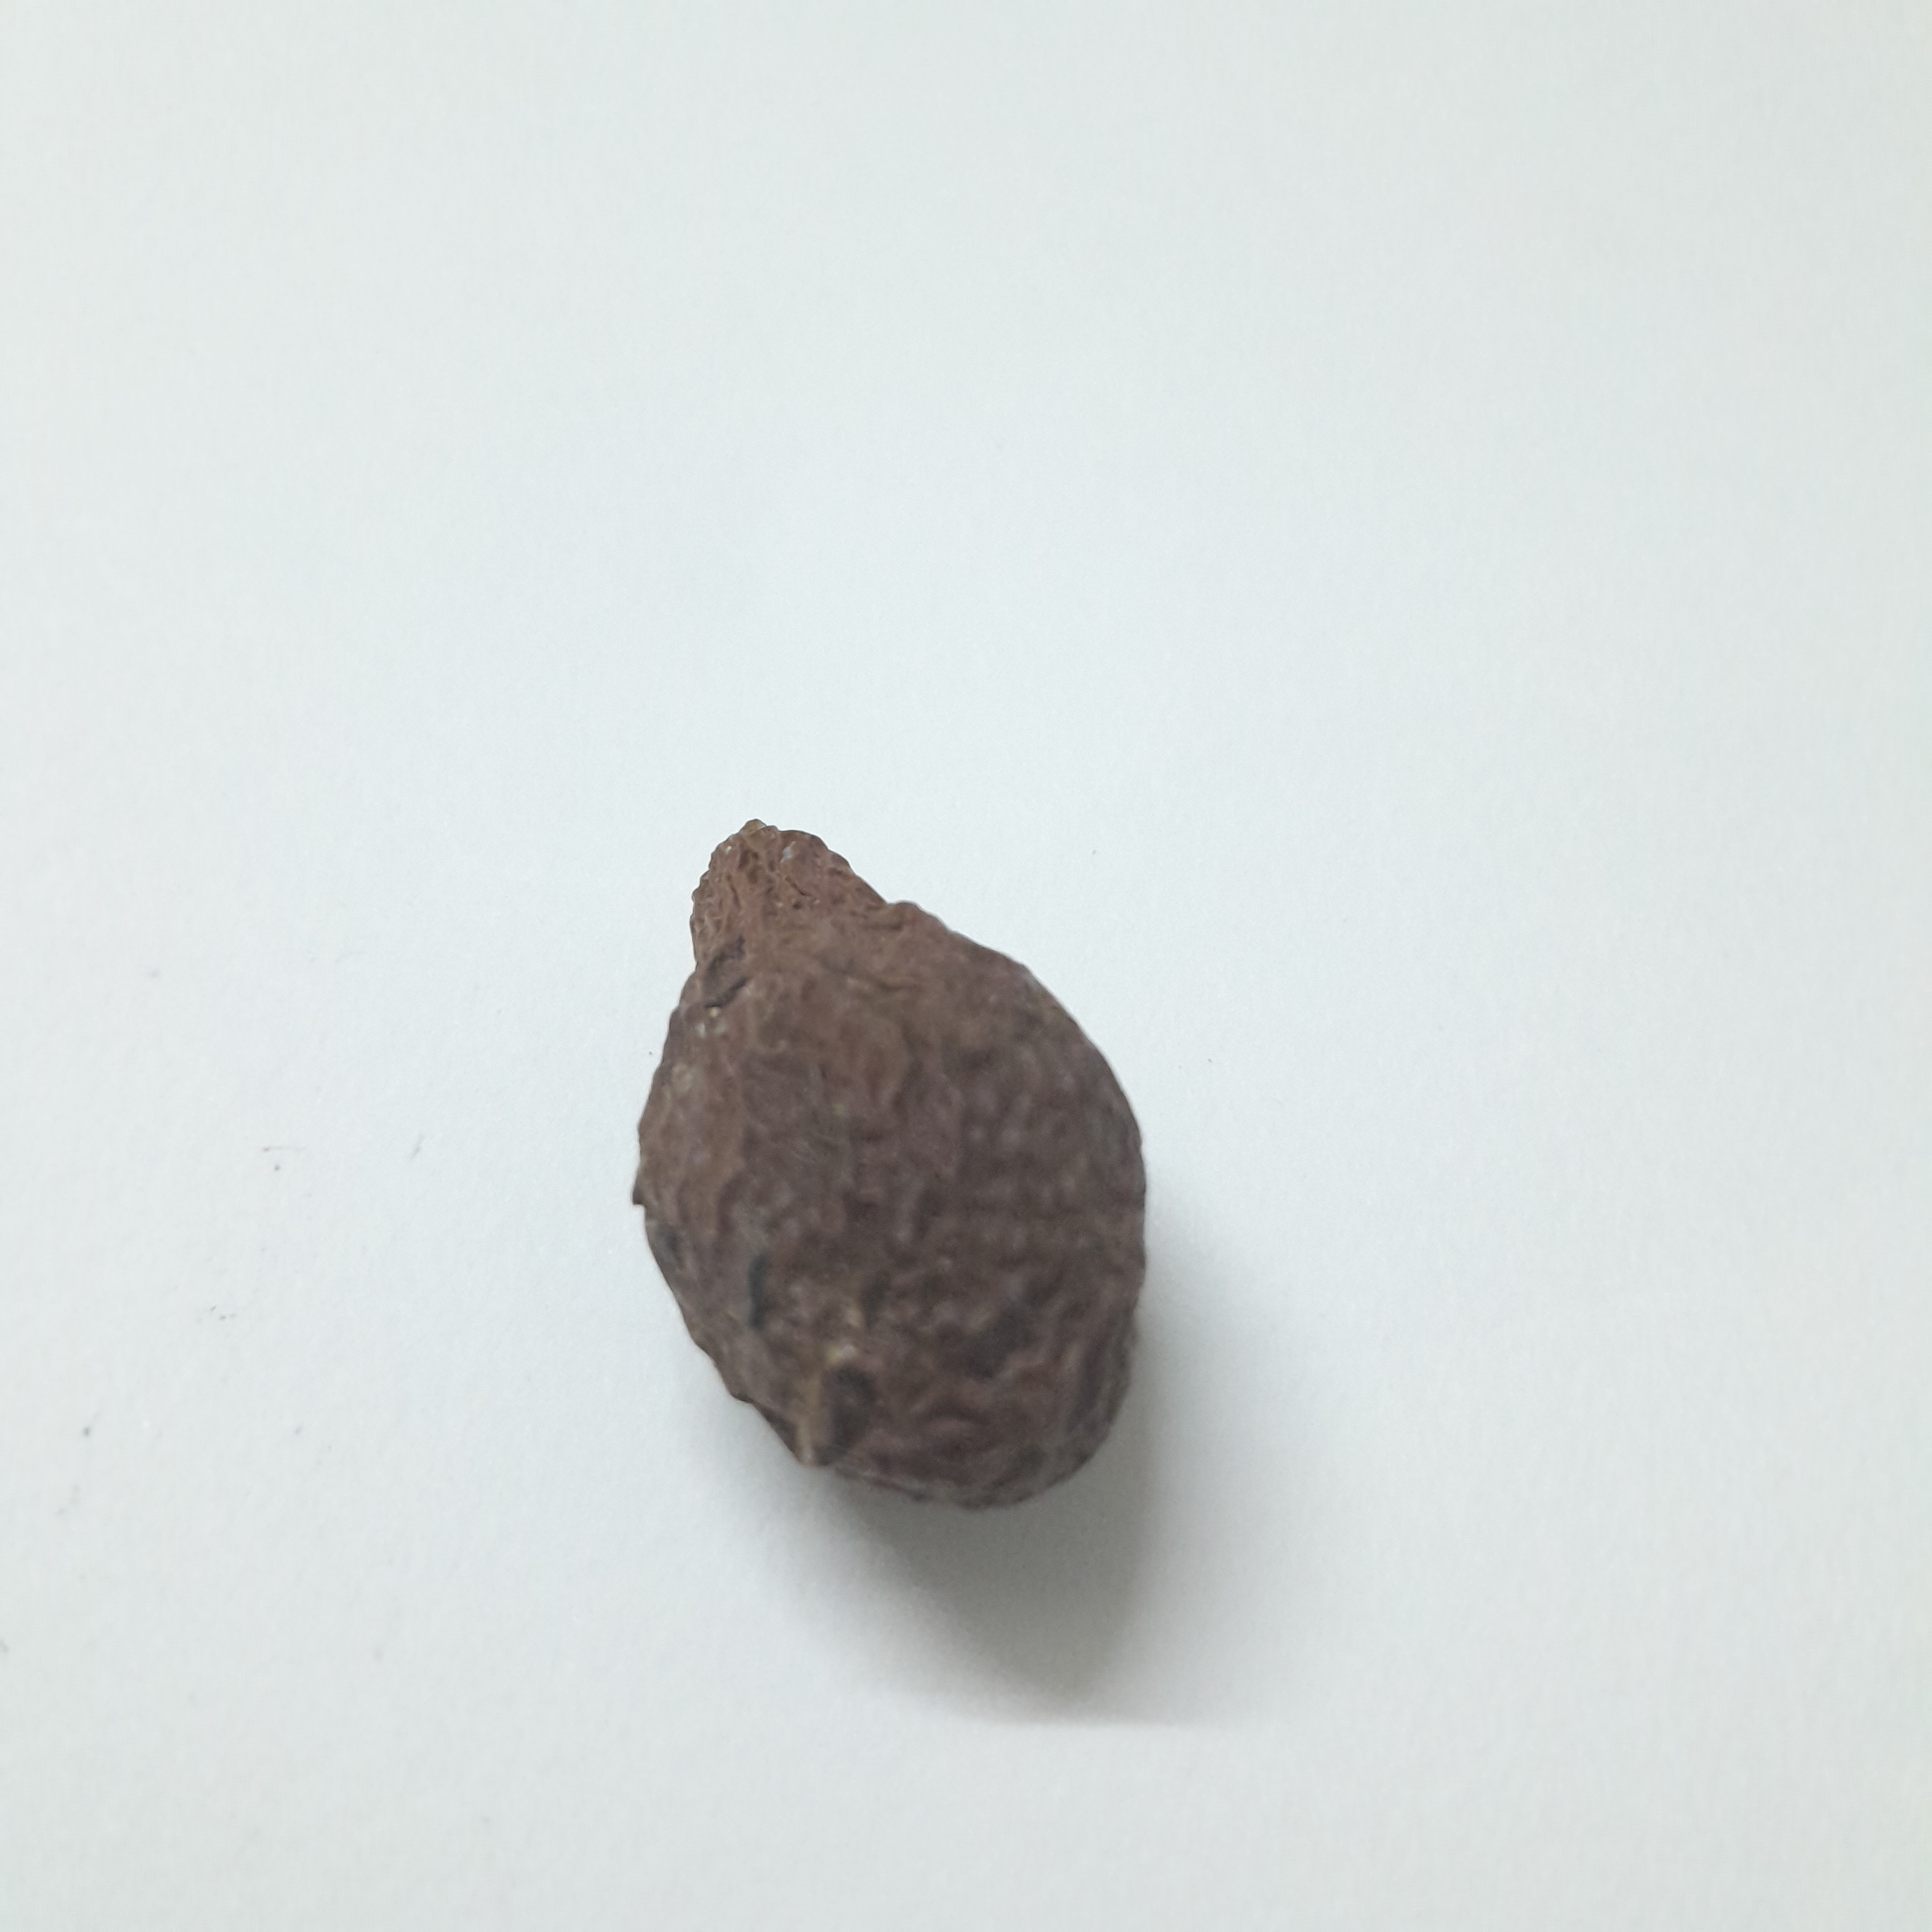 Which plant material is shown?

niranjanphal
